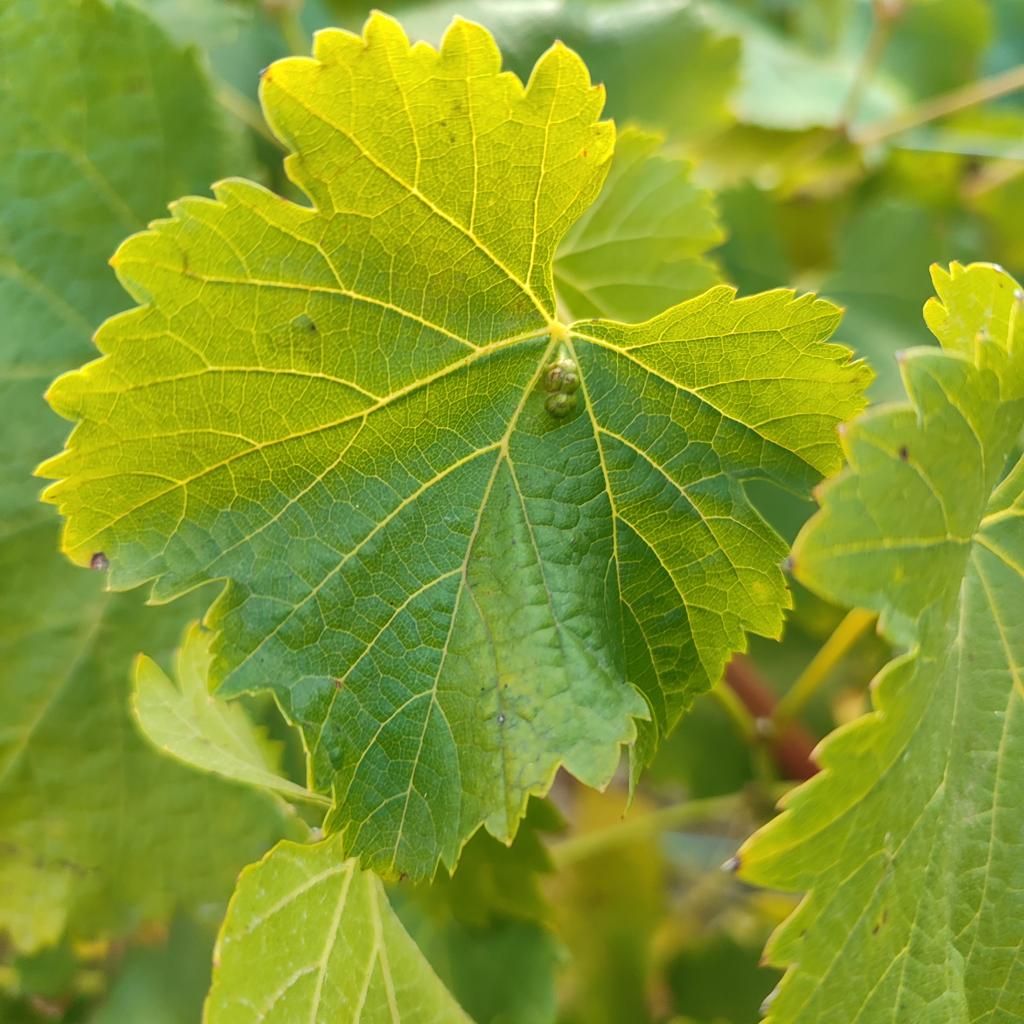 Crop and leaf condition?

grapevine, erineum mite
